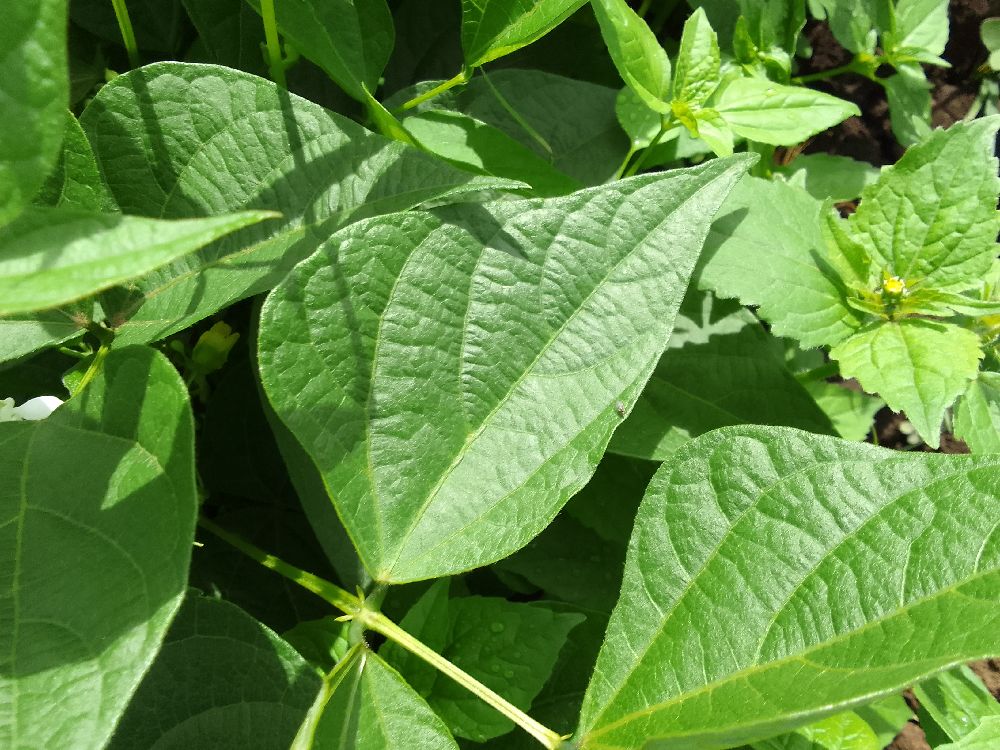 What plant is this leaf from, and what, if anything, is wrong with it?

common bean, healthy
